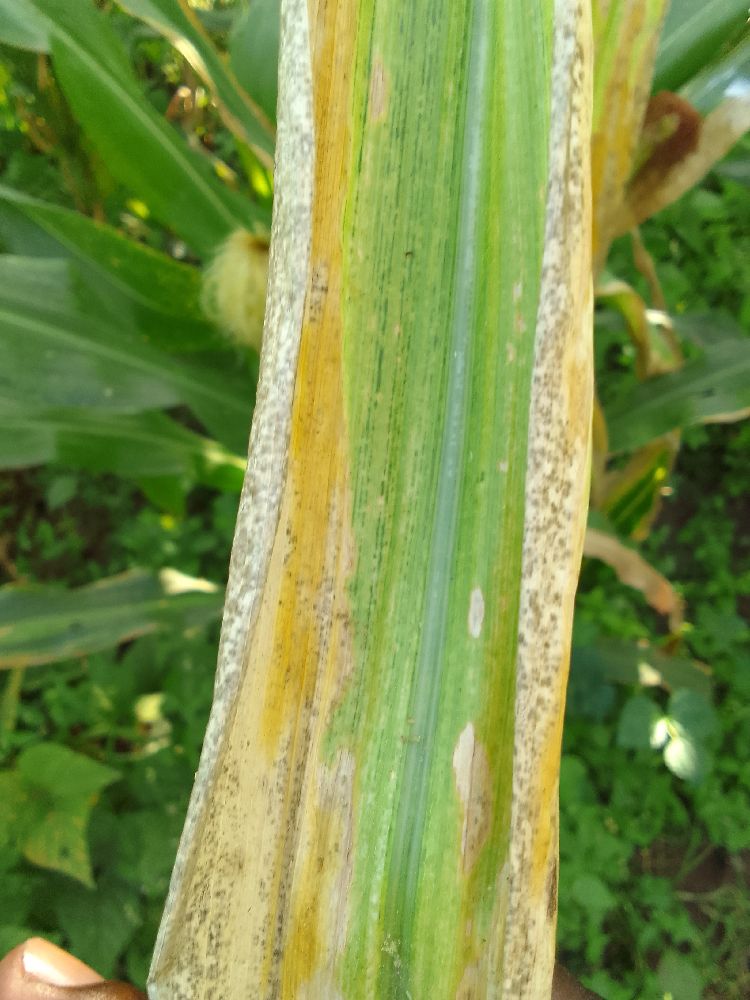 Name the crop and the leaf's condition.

maize, maize lethal necrosis
